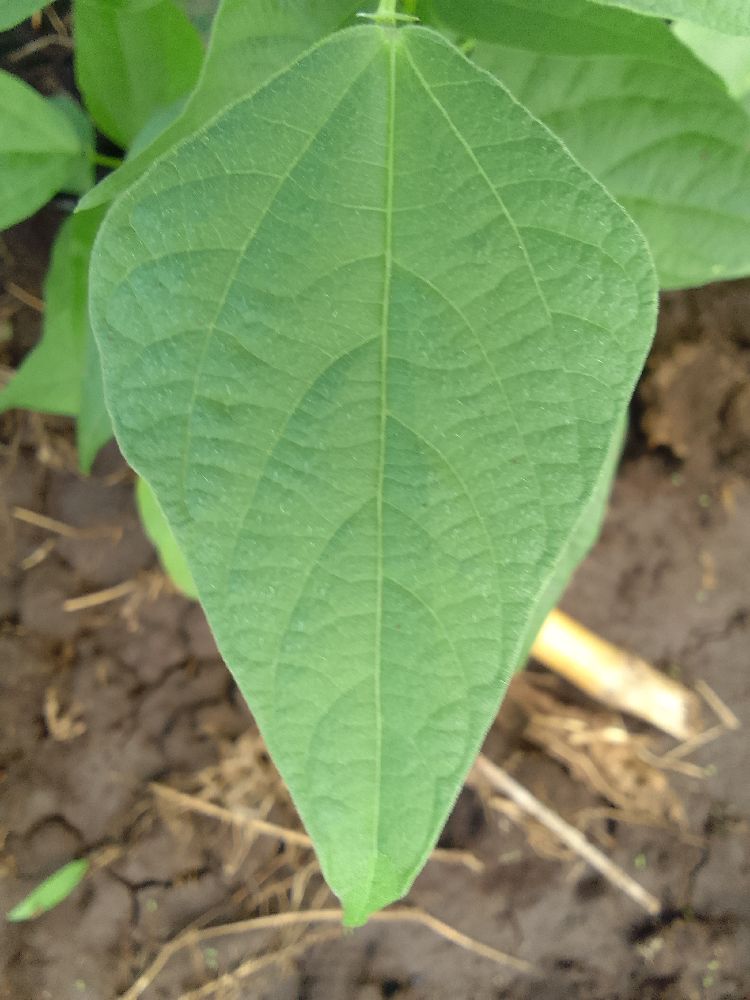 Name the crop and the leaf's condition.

common bean, healthy
